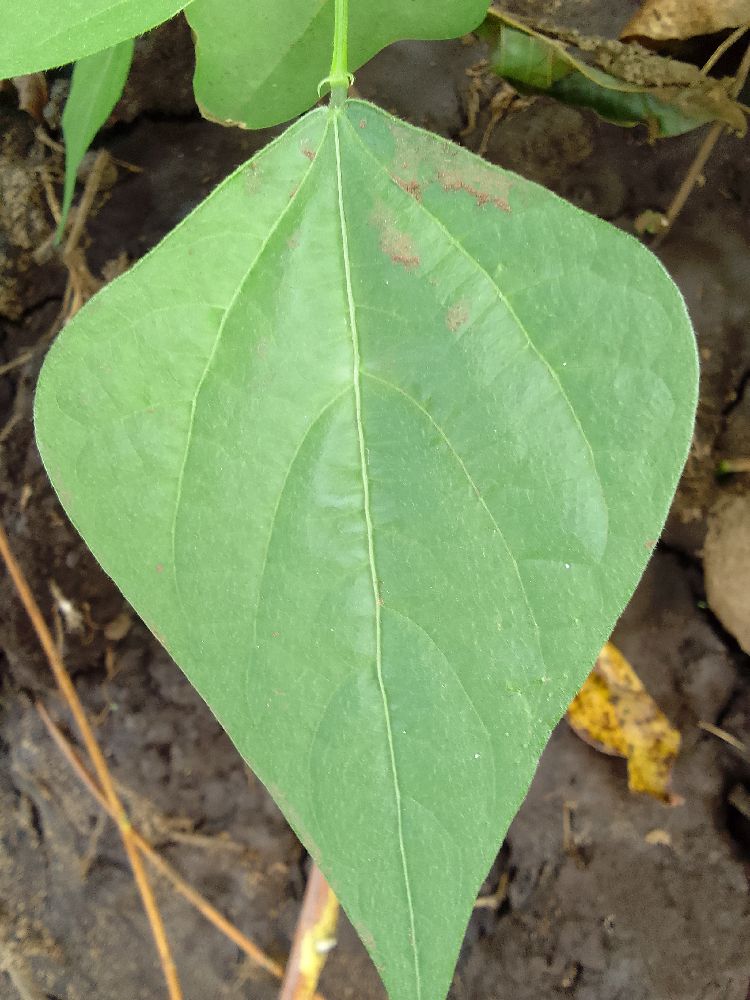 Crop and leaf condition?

common bean, healthy
